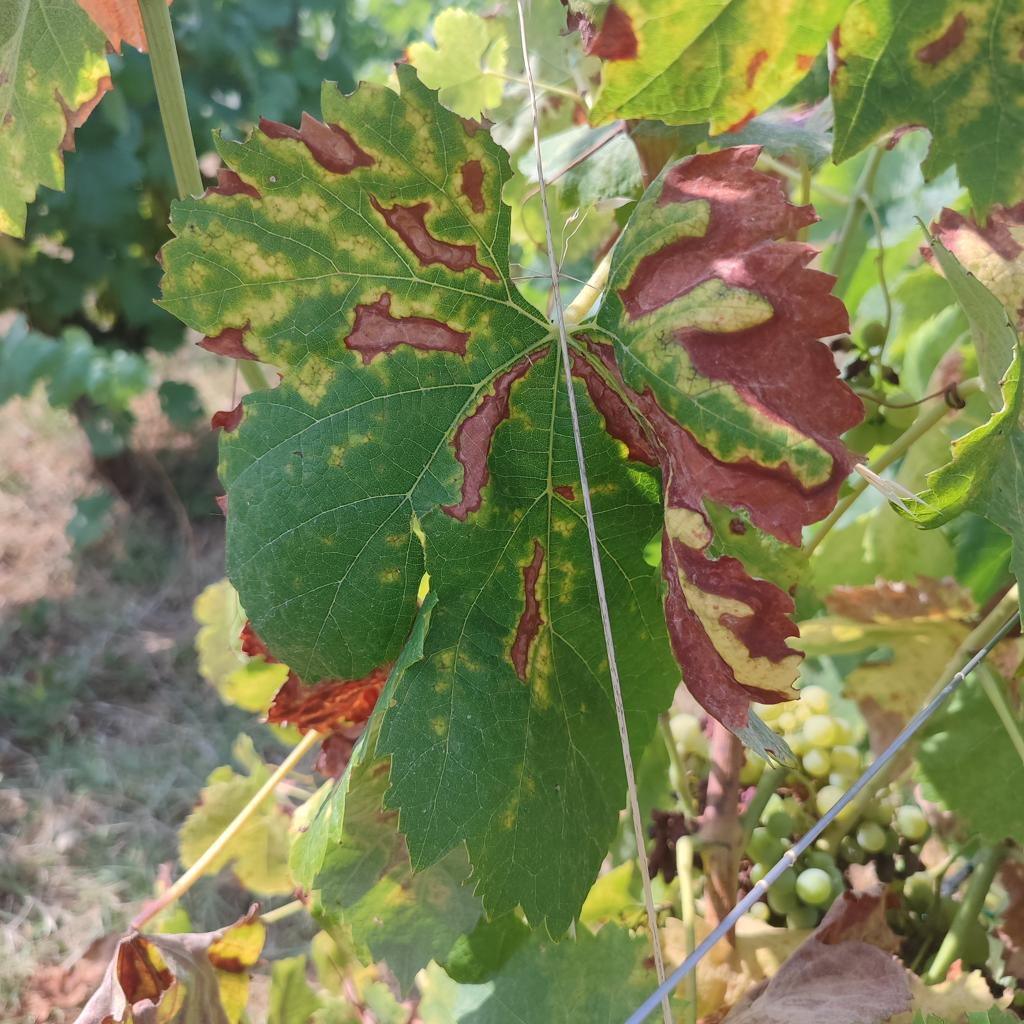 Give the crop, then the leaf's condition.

grapevine, esca complex
